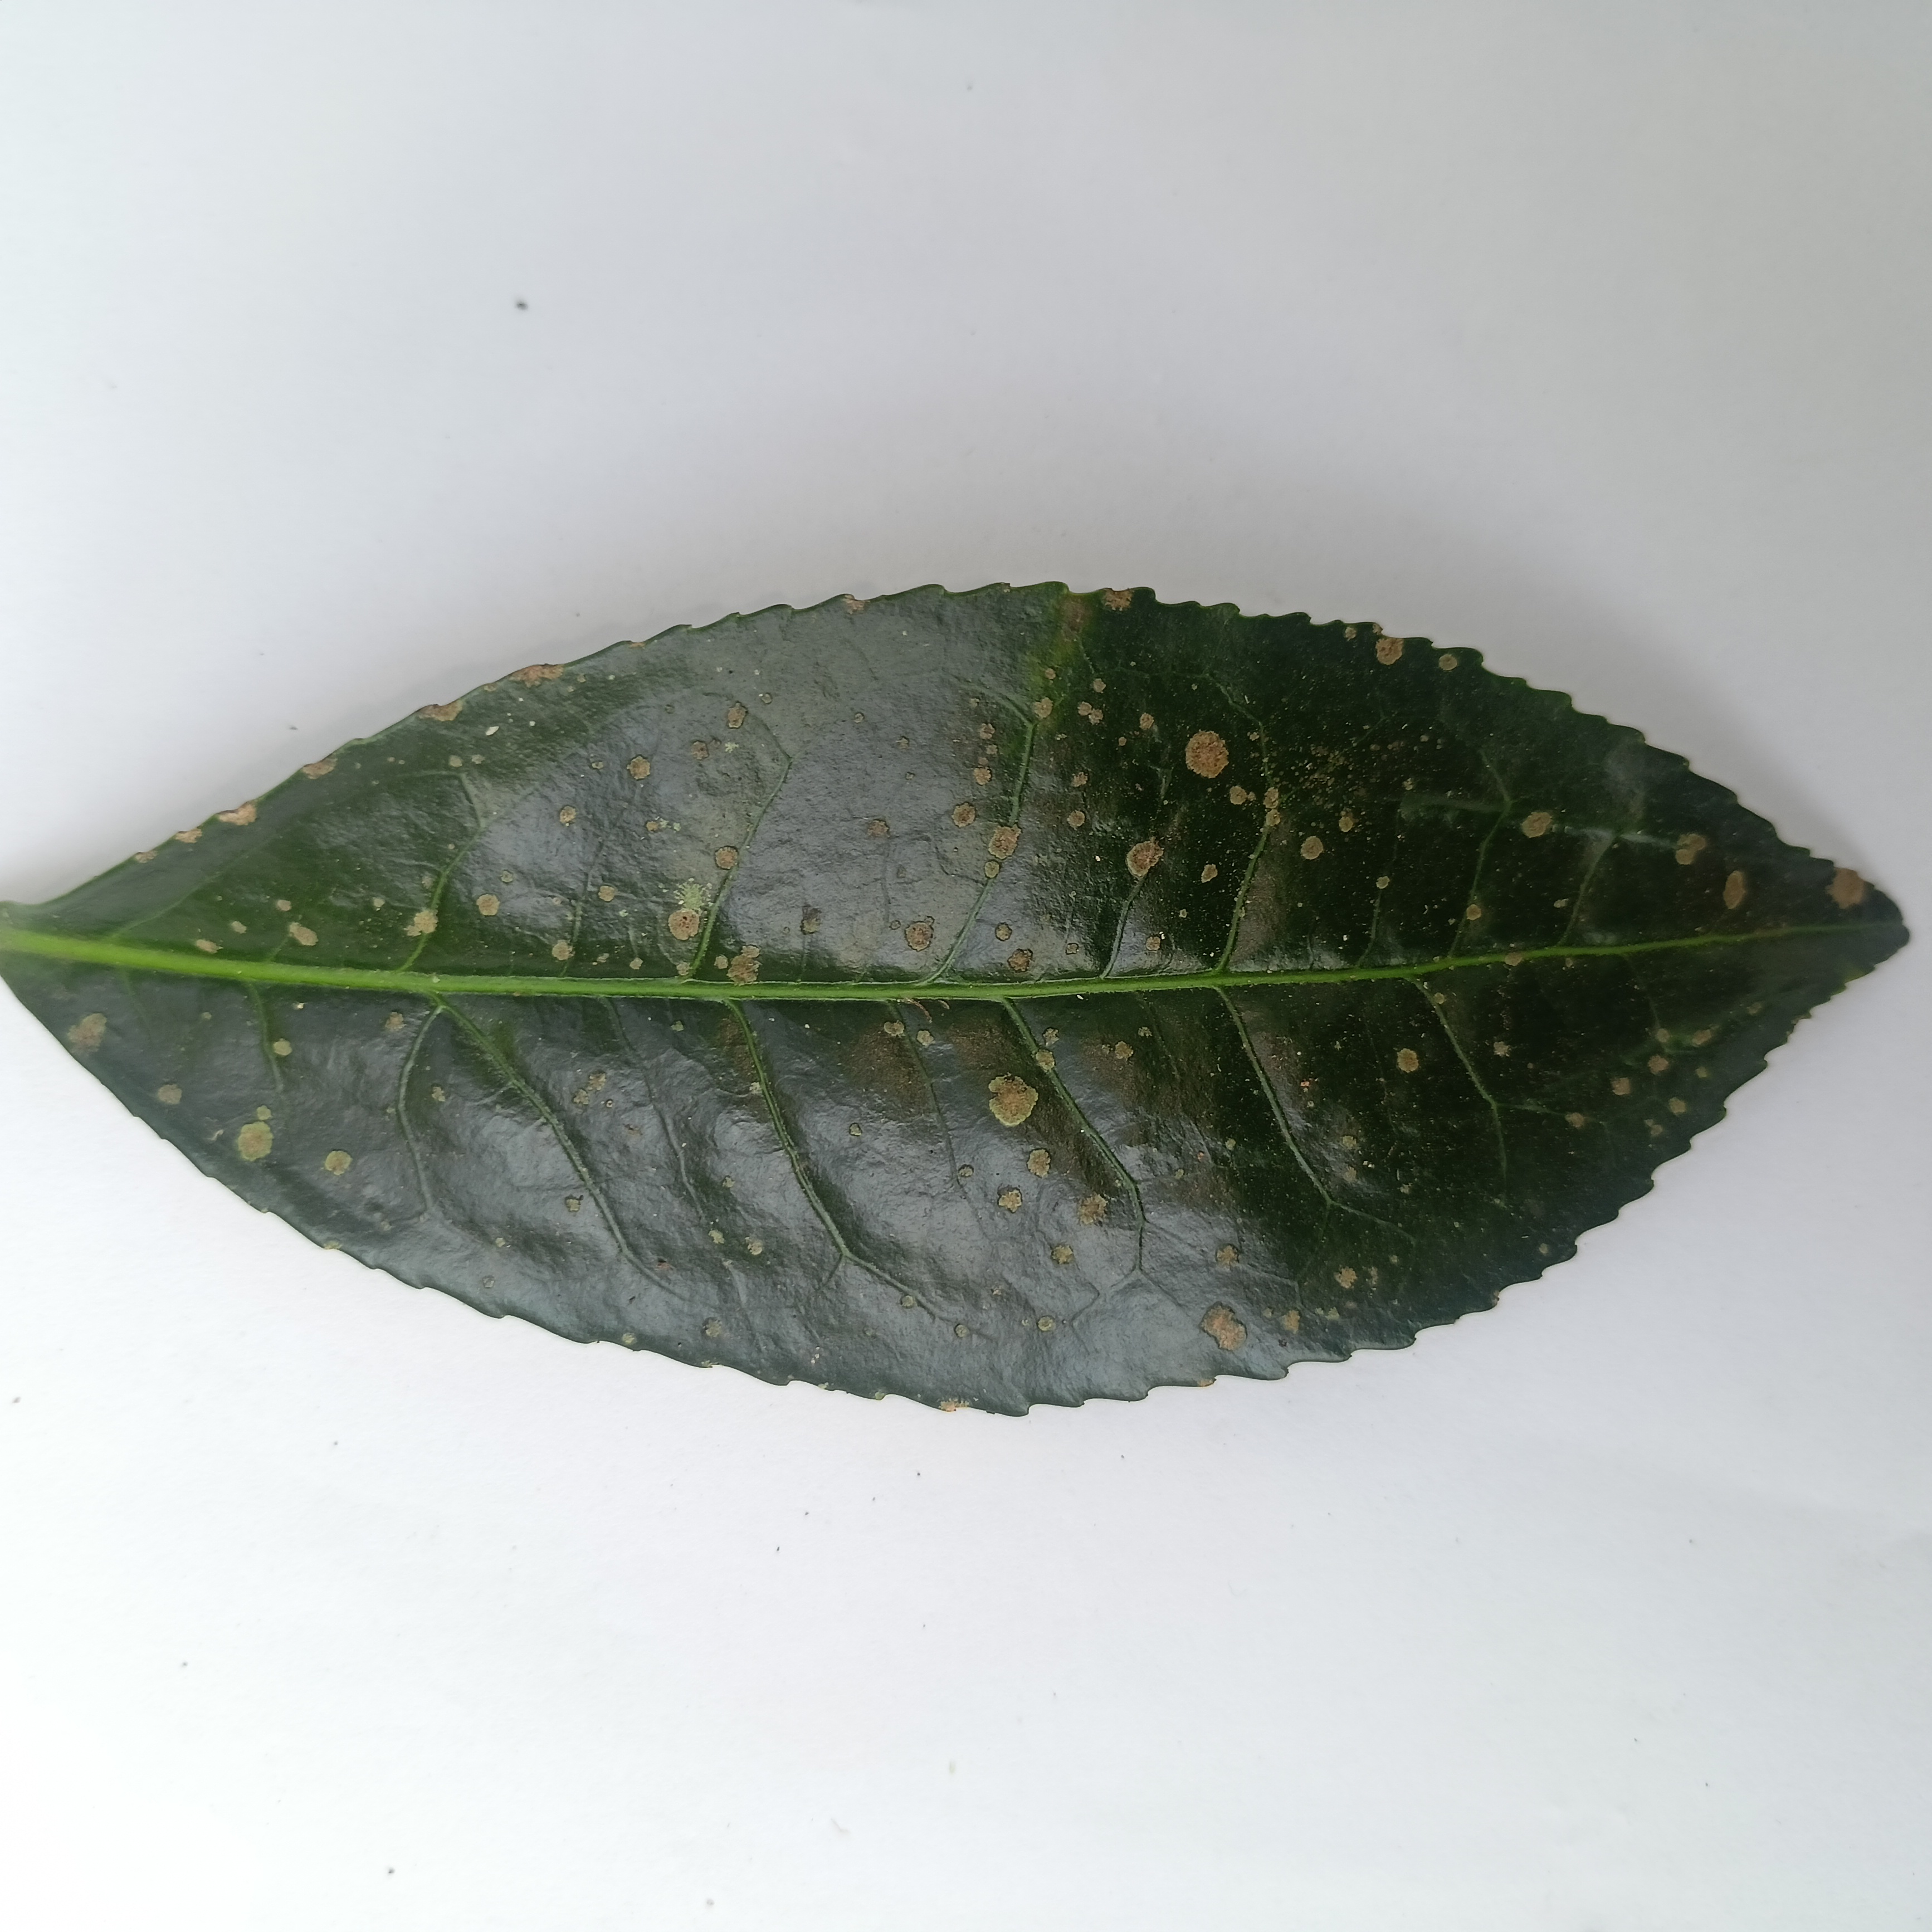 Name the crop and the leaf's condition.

tea, algal leaf
